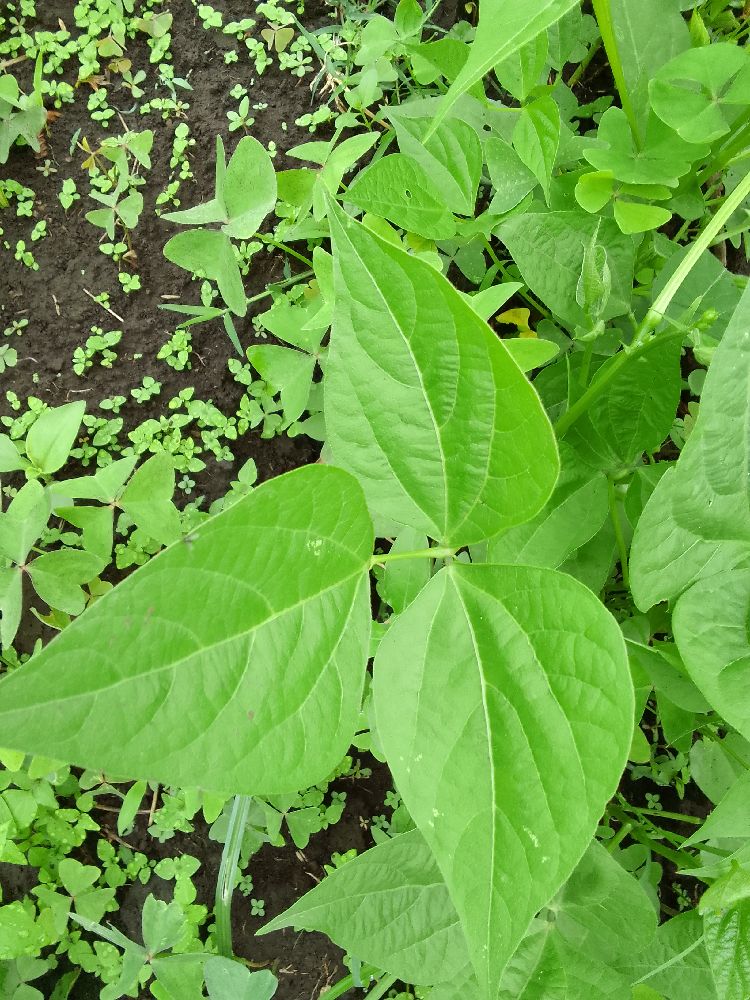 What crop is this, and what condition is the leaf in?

common bean, healthy
